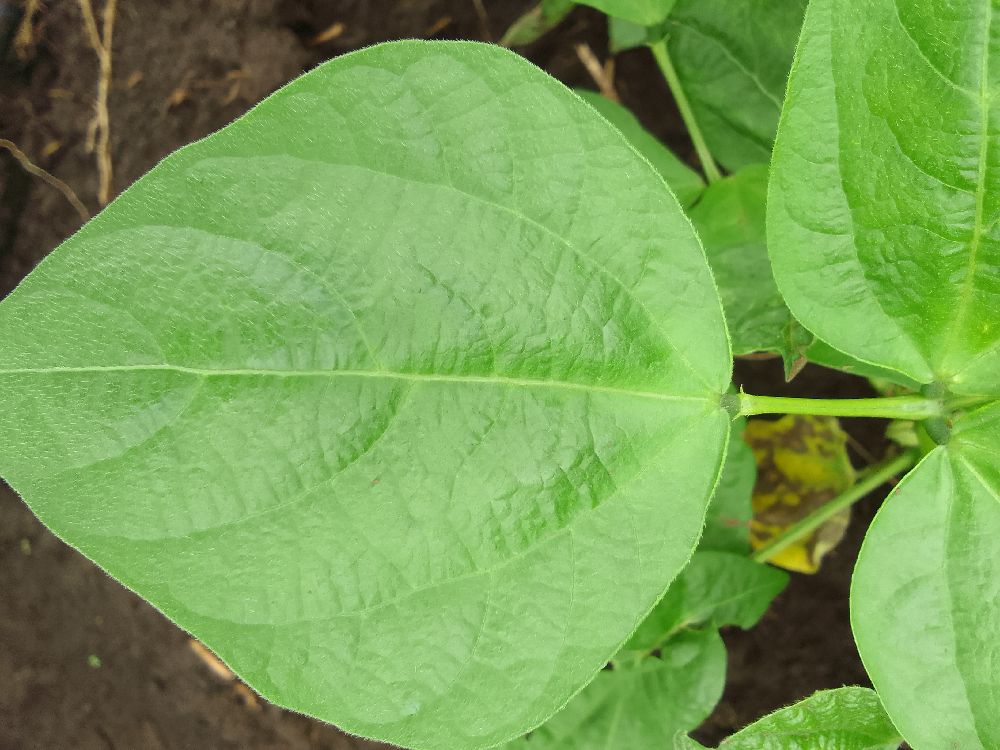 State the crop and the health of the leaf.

common bean, healthy
